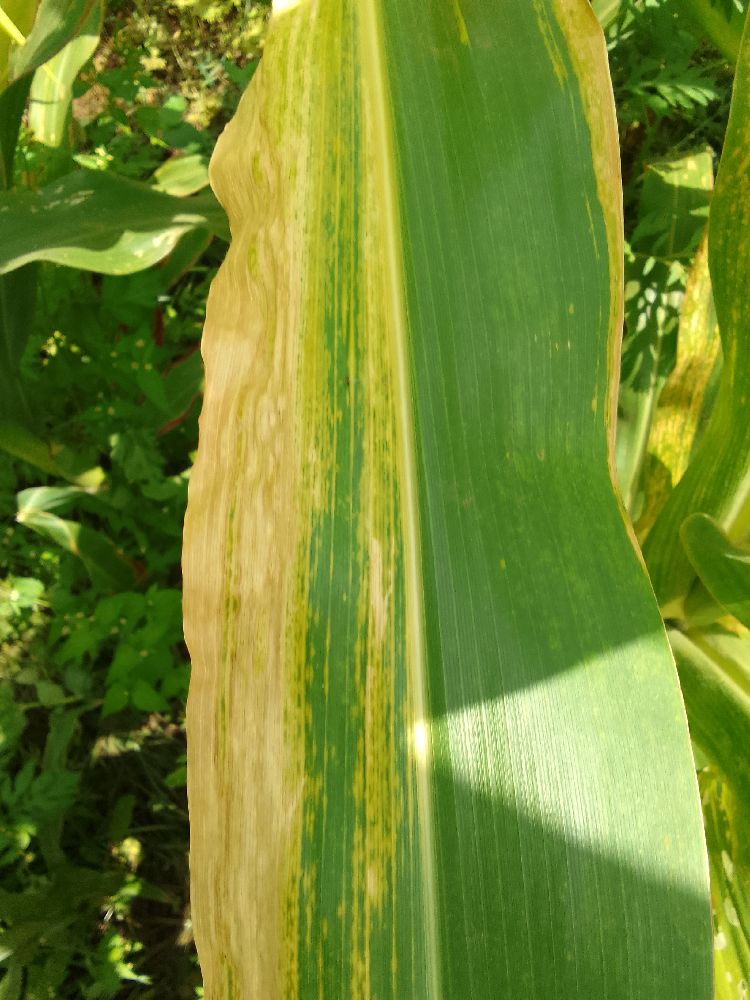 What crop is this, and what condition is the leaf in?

maize, maize lethal necrosis
